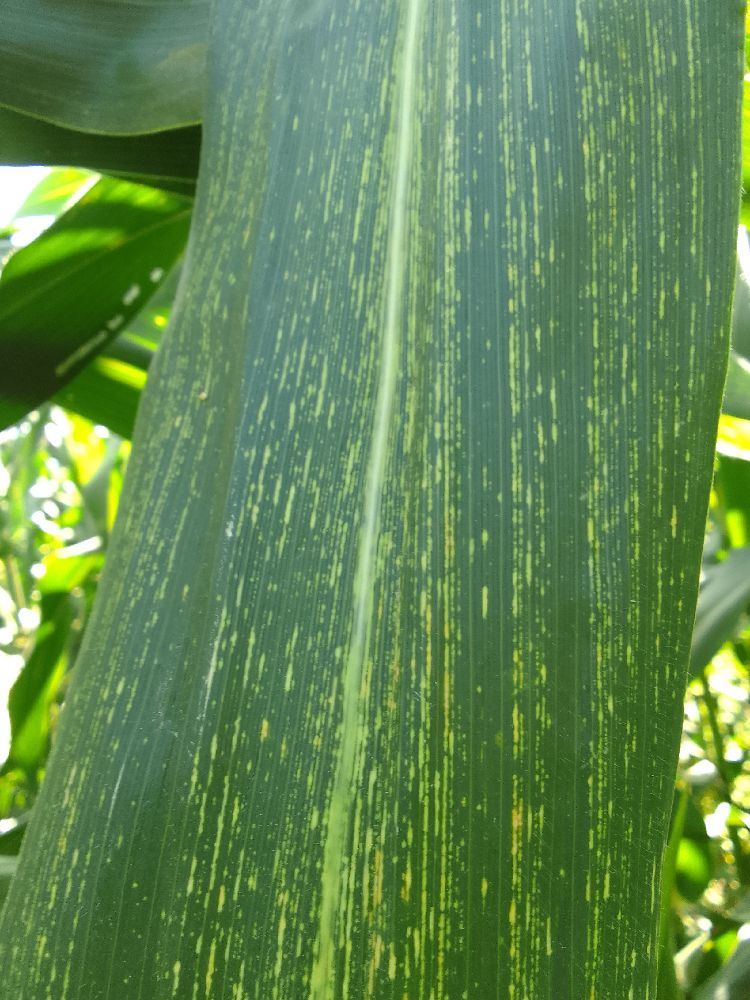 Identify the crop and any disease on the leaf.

maize, maize streak virus
